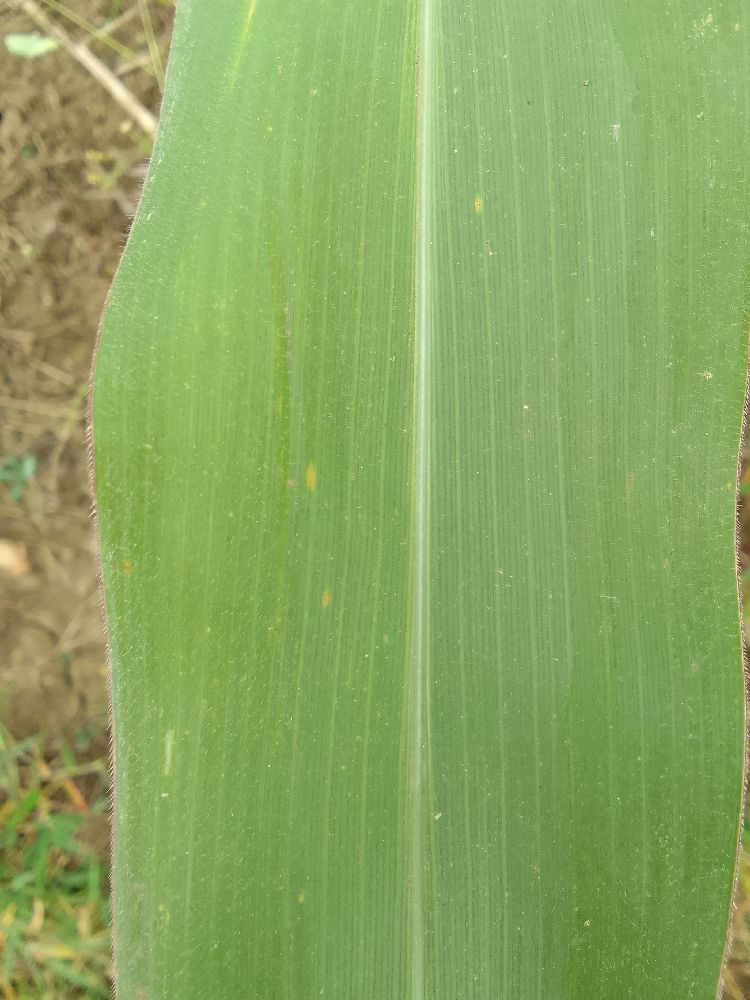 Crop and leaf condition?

maize, healthy
